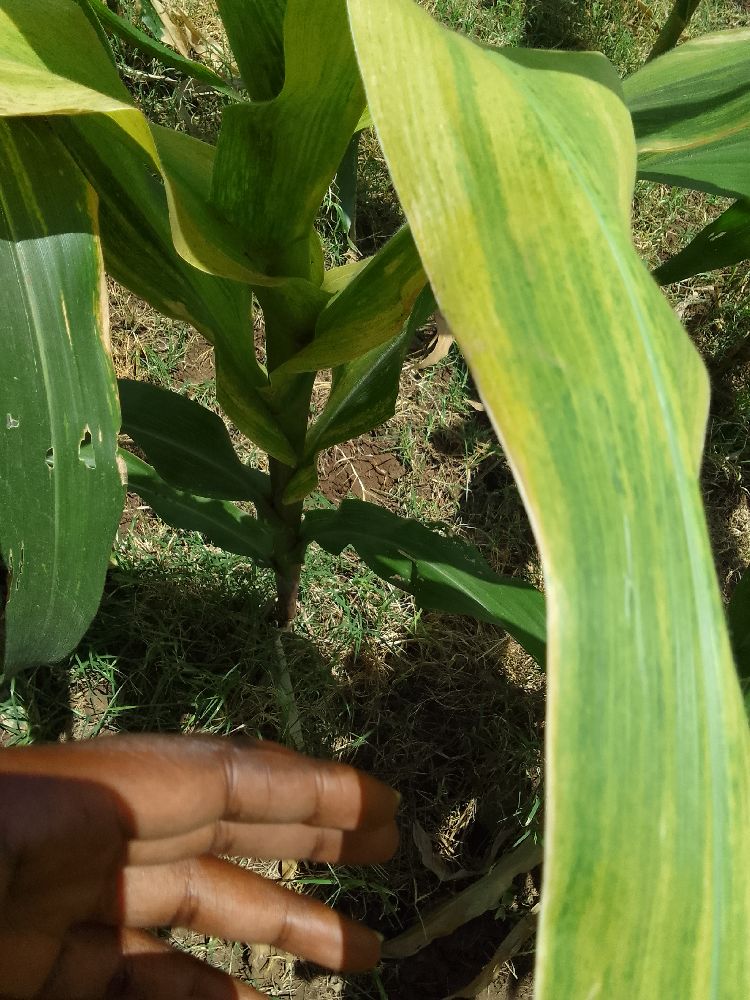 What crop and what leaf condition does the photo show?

maize, maize lethal necrosis
